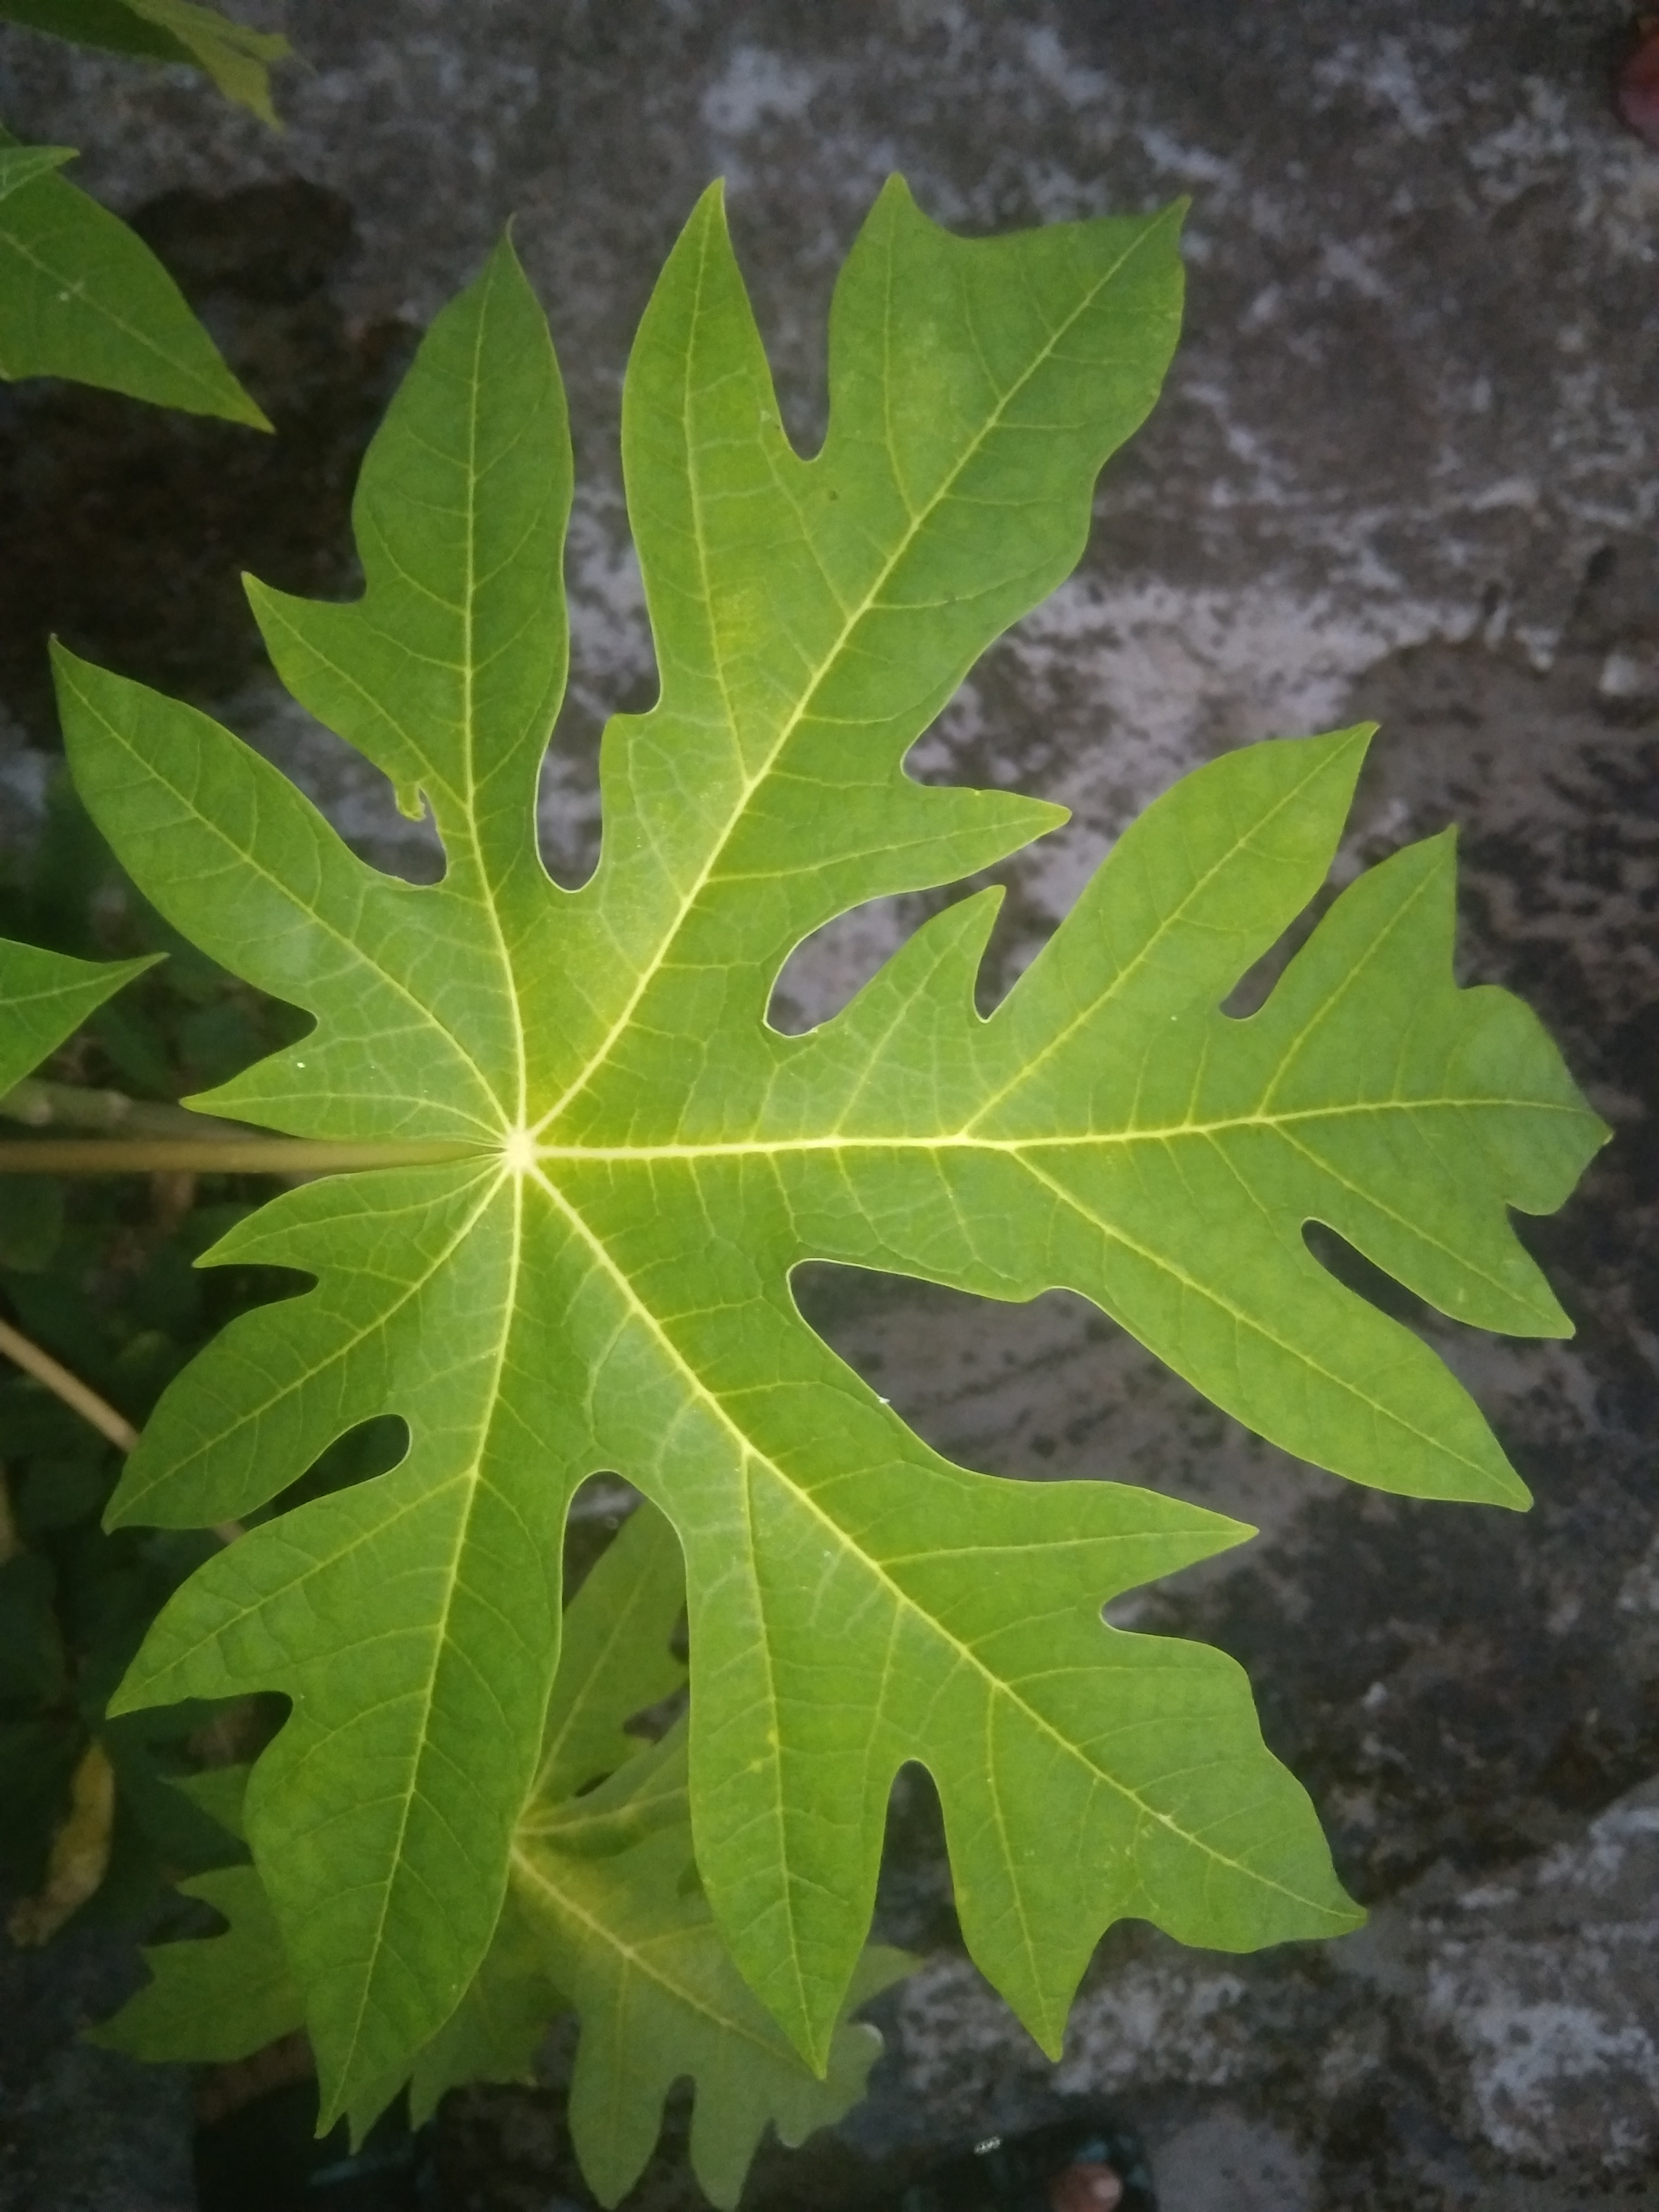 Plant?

papaya
